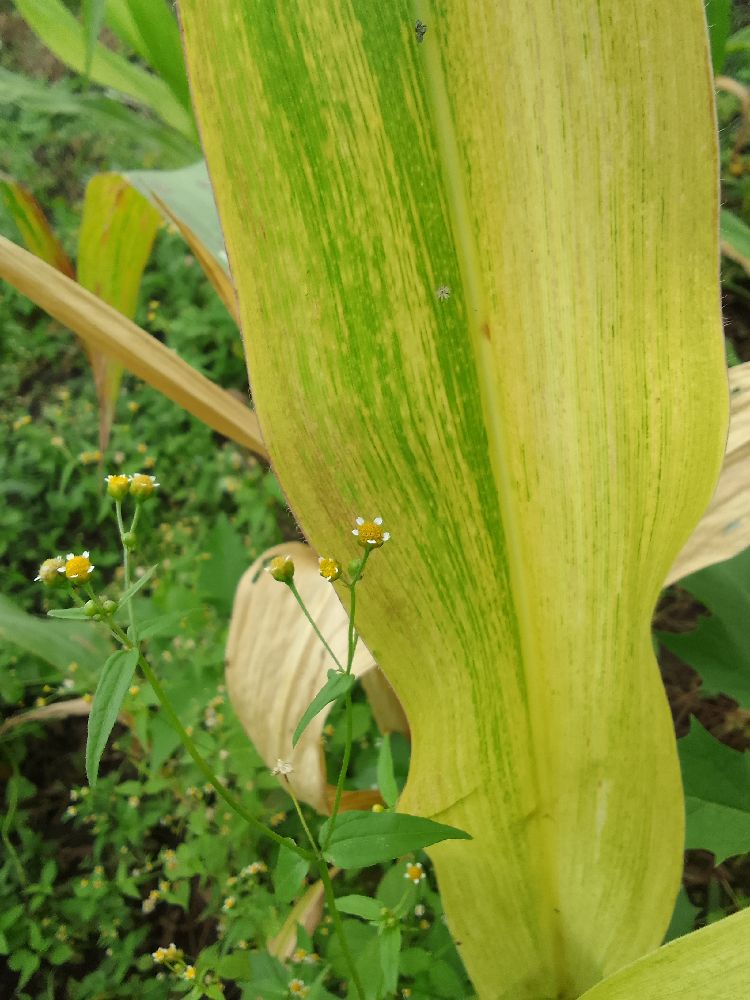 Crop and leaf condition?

maize, maize lethal necrosis
